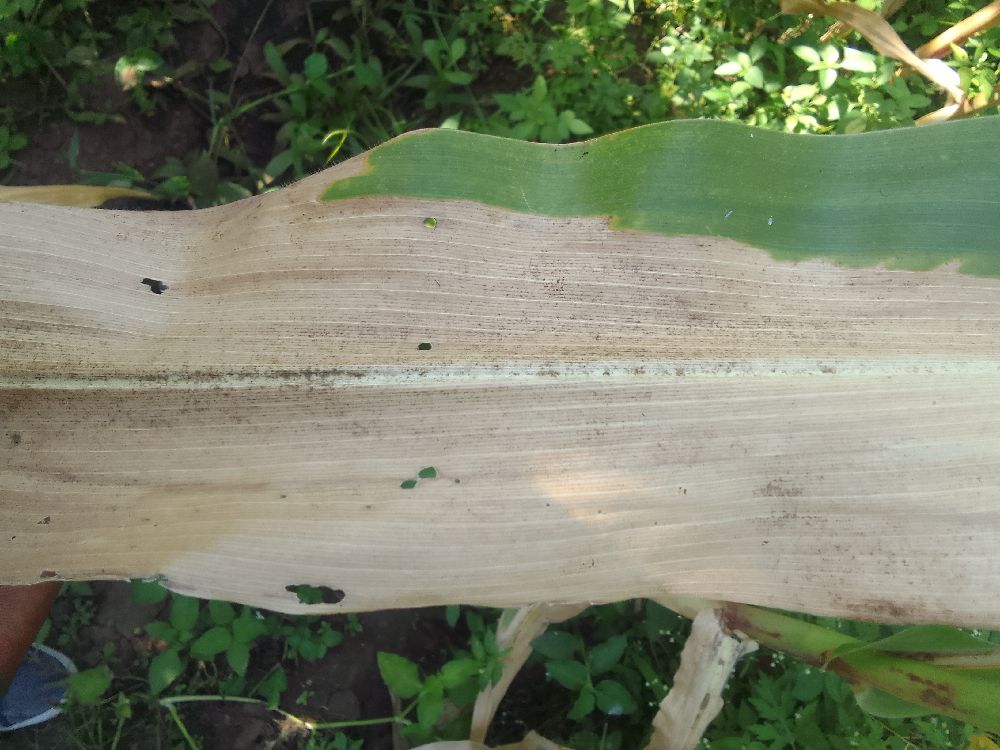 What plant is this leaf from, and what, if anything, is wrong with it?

maize, maize lethal necrosis
